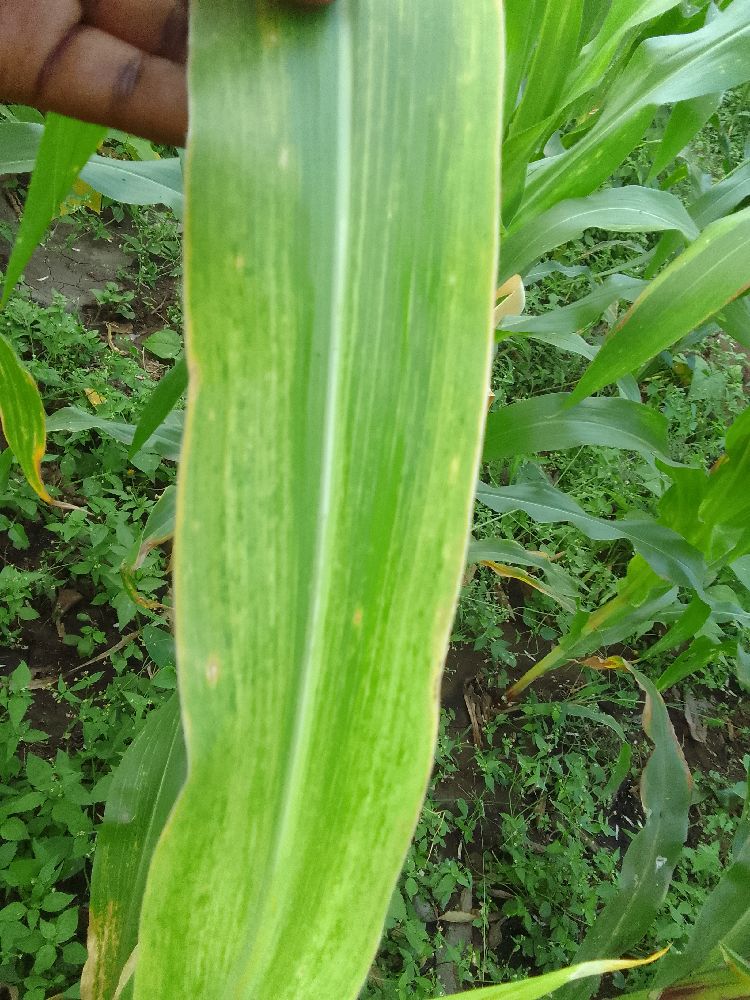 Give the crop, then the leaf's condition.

maize, maize lethal necrosis
